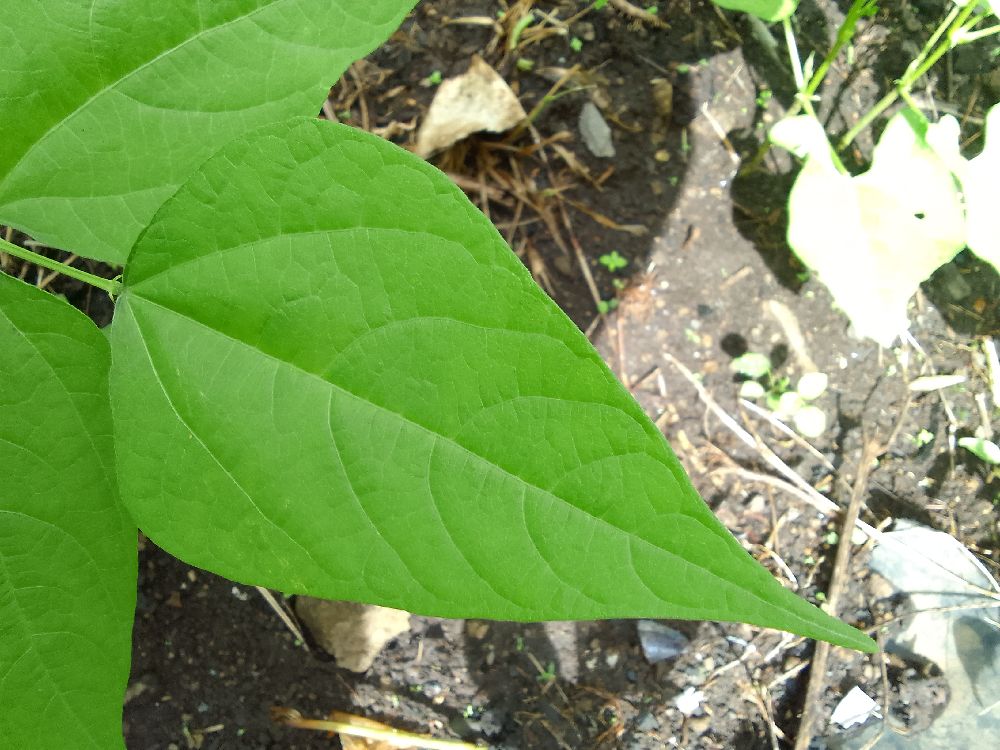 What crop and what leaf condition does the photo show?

common bean, healthy
